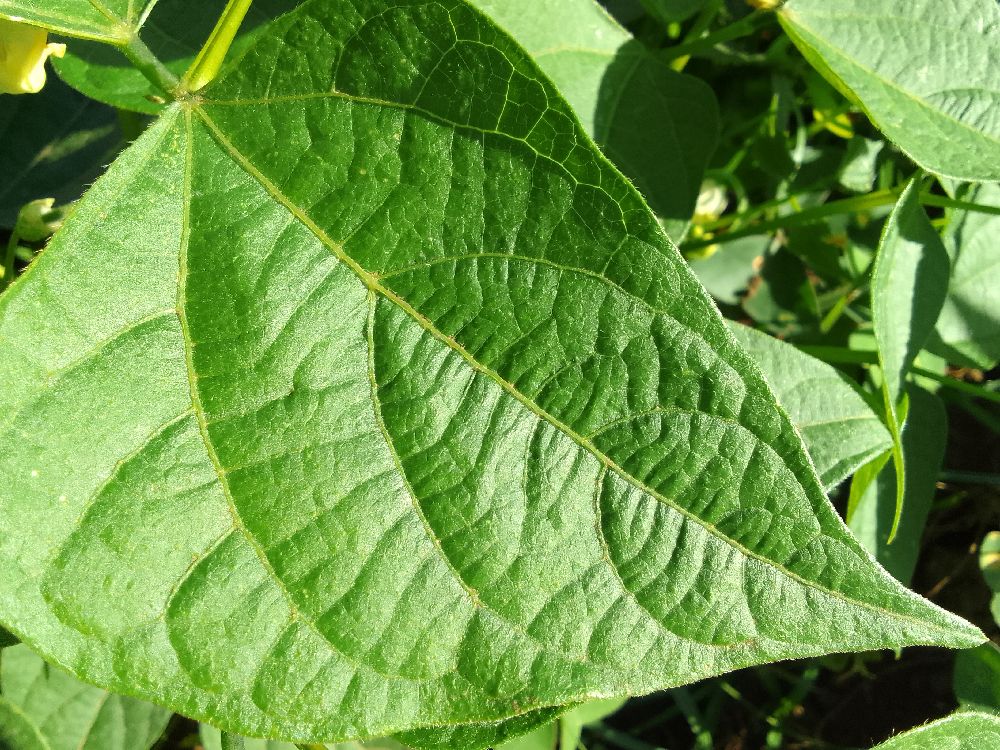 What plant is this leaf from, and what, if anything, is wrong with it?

common bean, healthy
